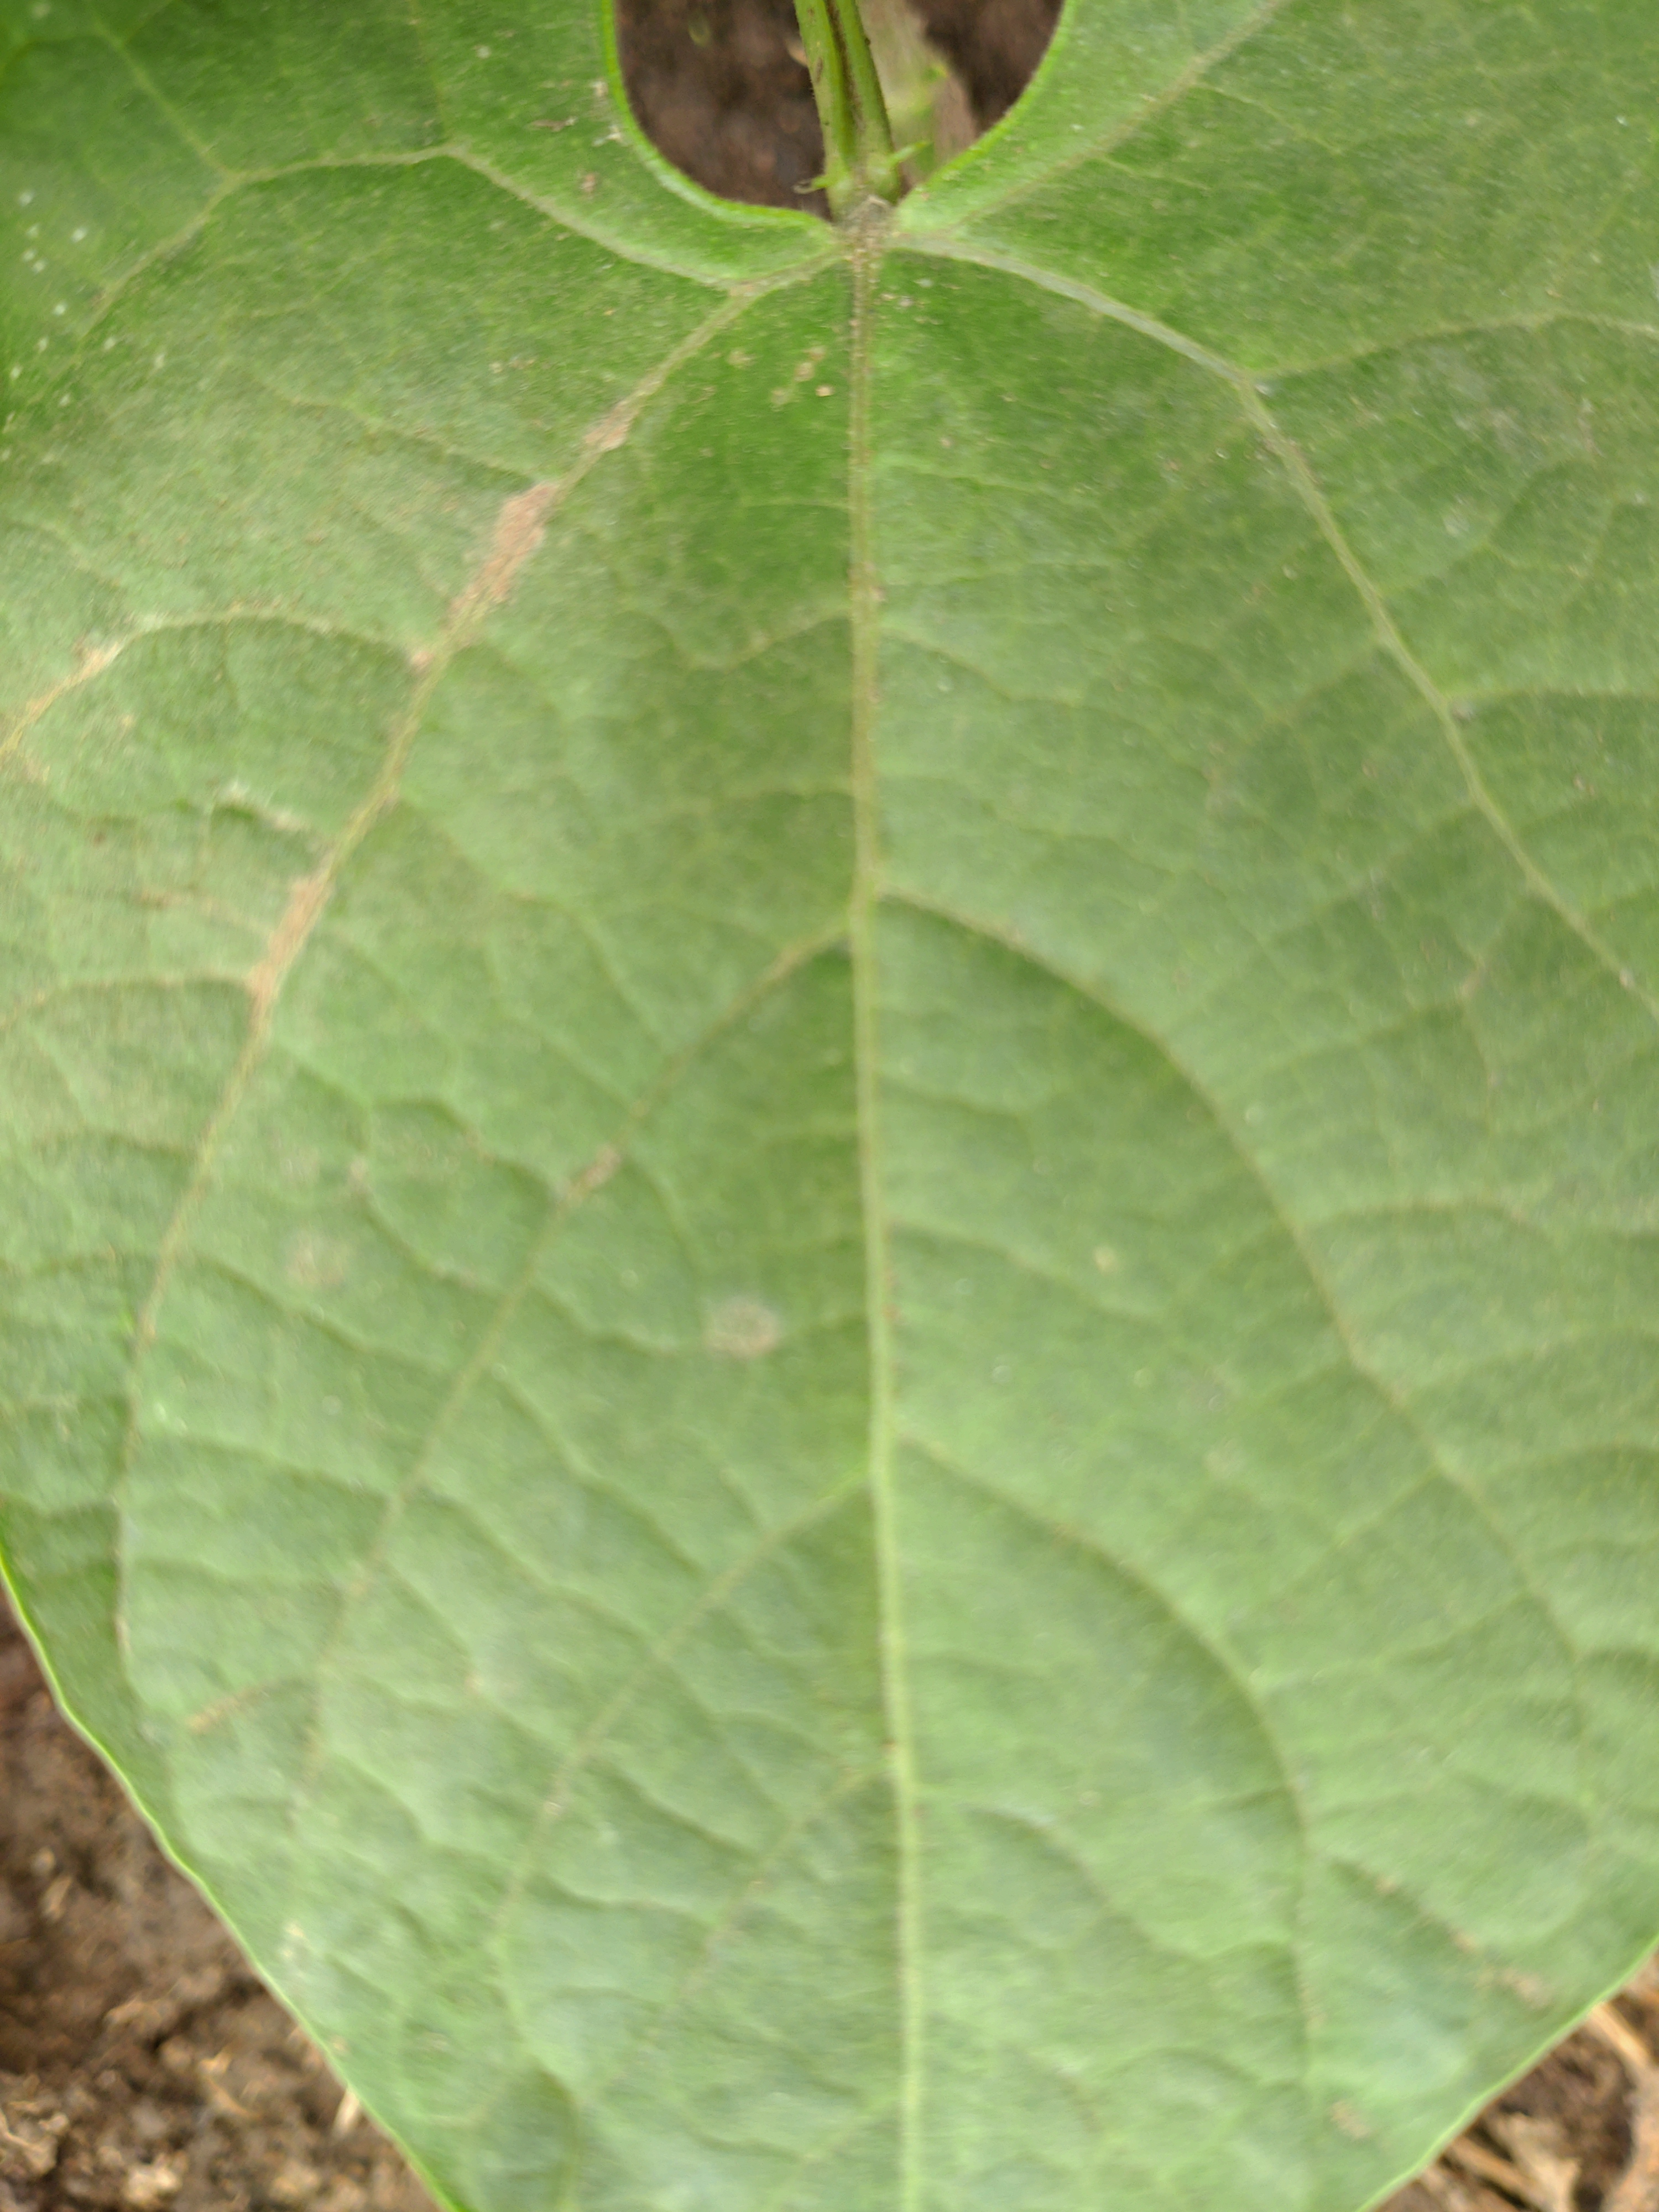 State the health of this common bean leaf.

healthy
